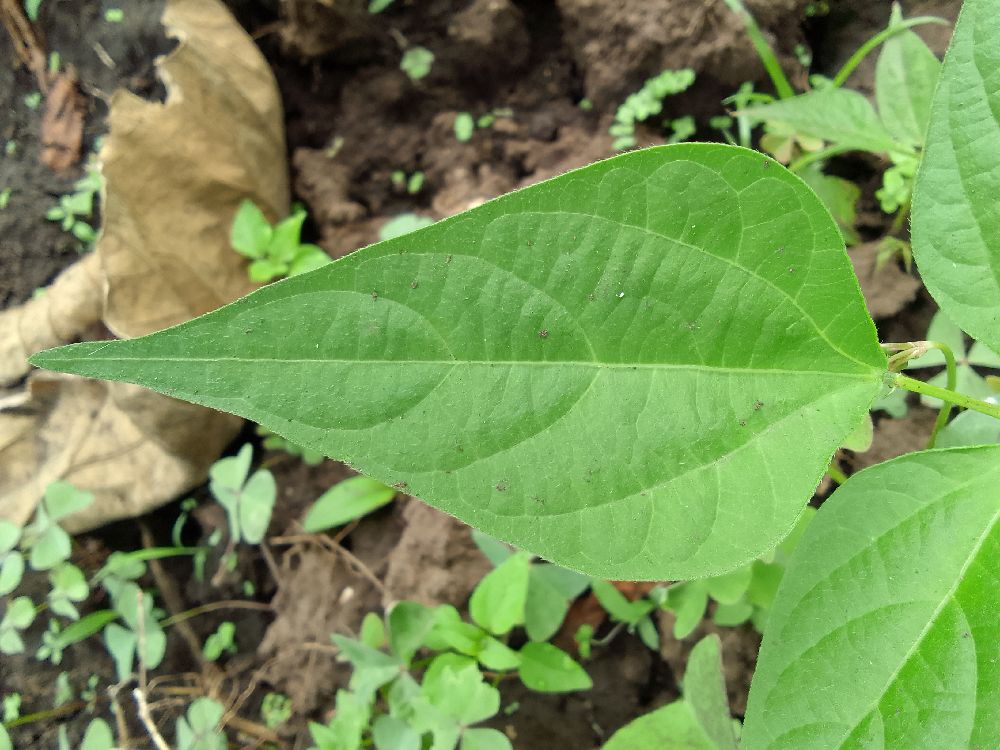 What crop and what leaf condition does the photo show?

common bean, healthy
